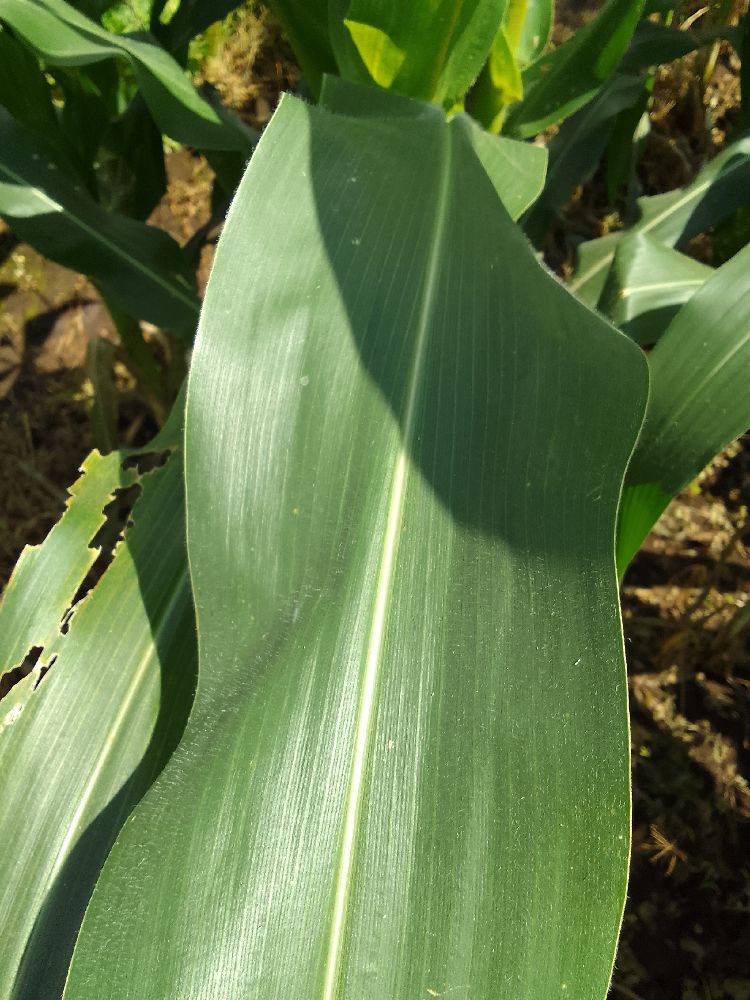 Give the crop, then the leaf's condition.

maize, healthy
